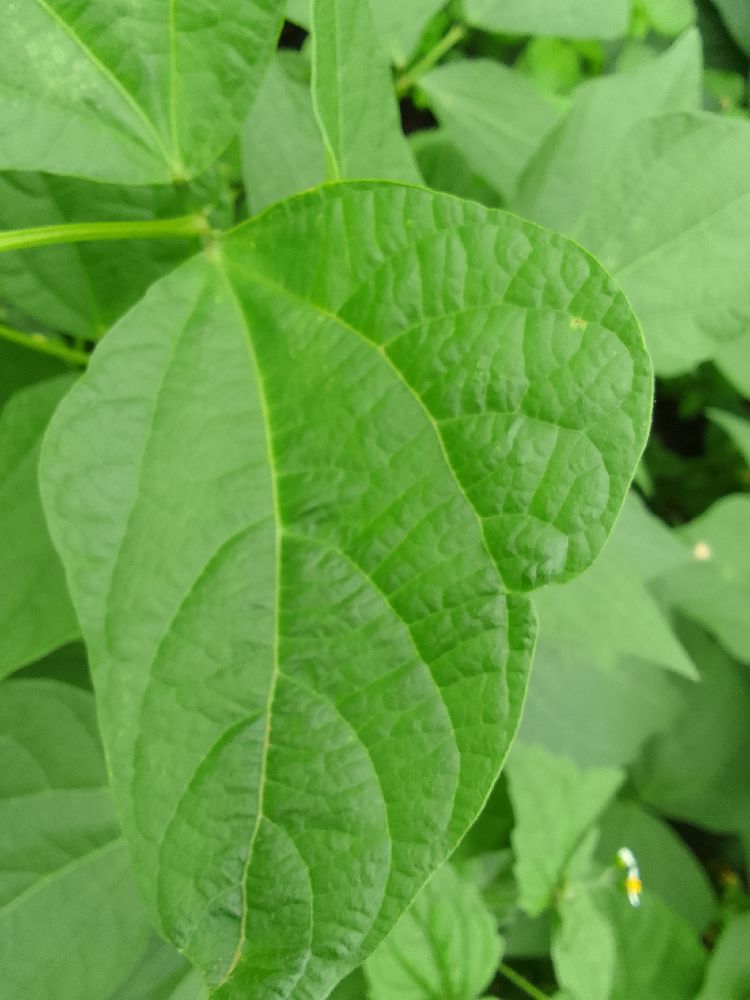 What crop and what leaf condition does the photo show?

common bean, healthy
